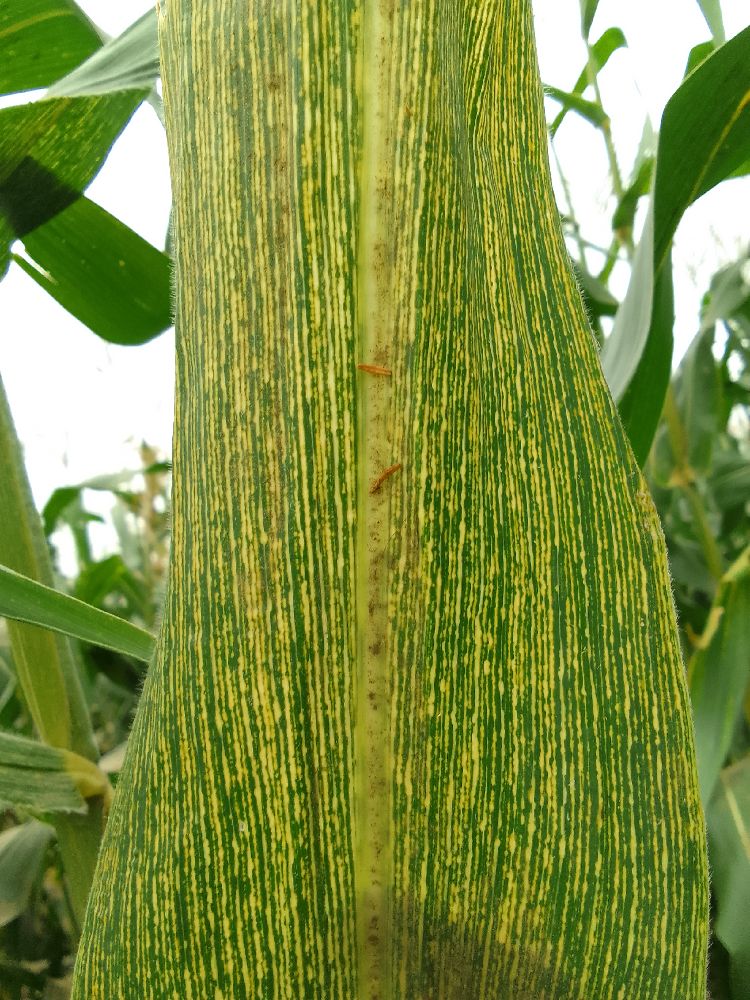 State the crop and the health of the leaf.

maize, maize streak virus
